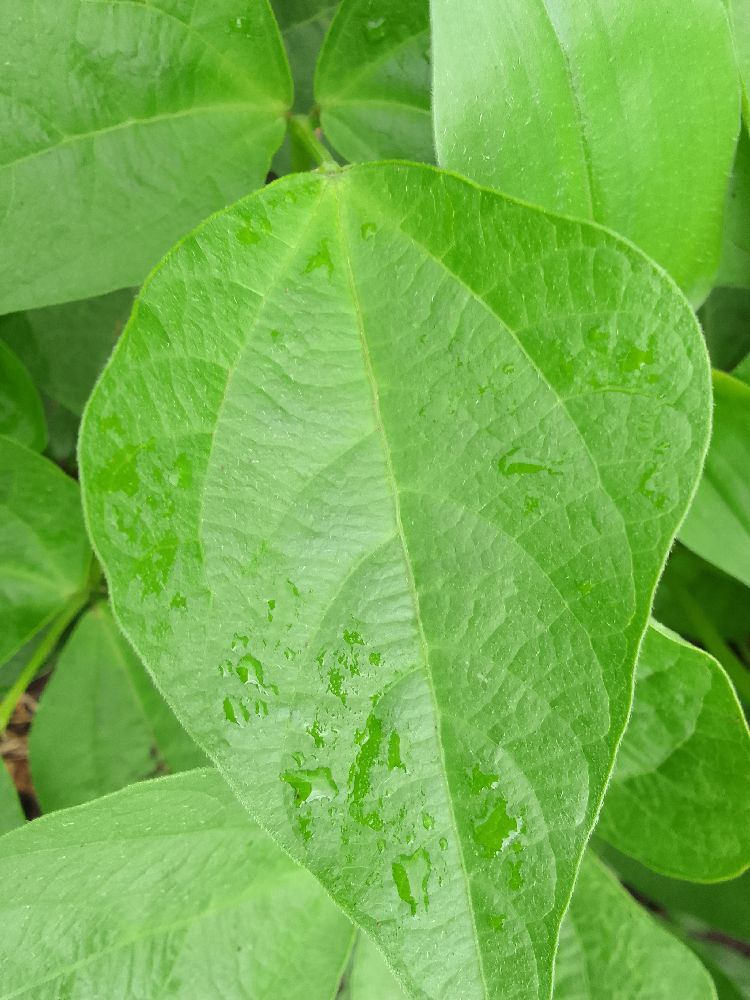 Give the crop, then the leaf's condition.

common bean, healthy
